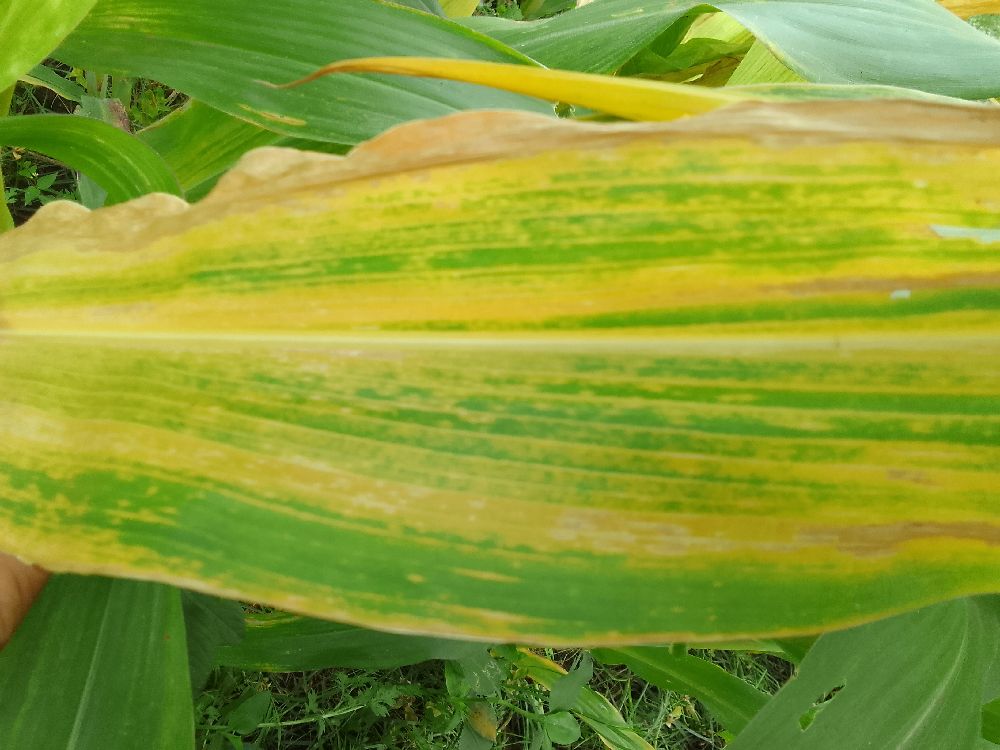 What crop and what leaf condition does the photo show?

maize, maize lethal necrosis
